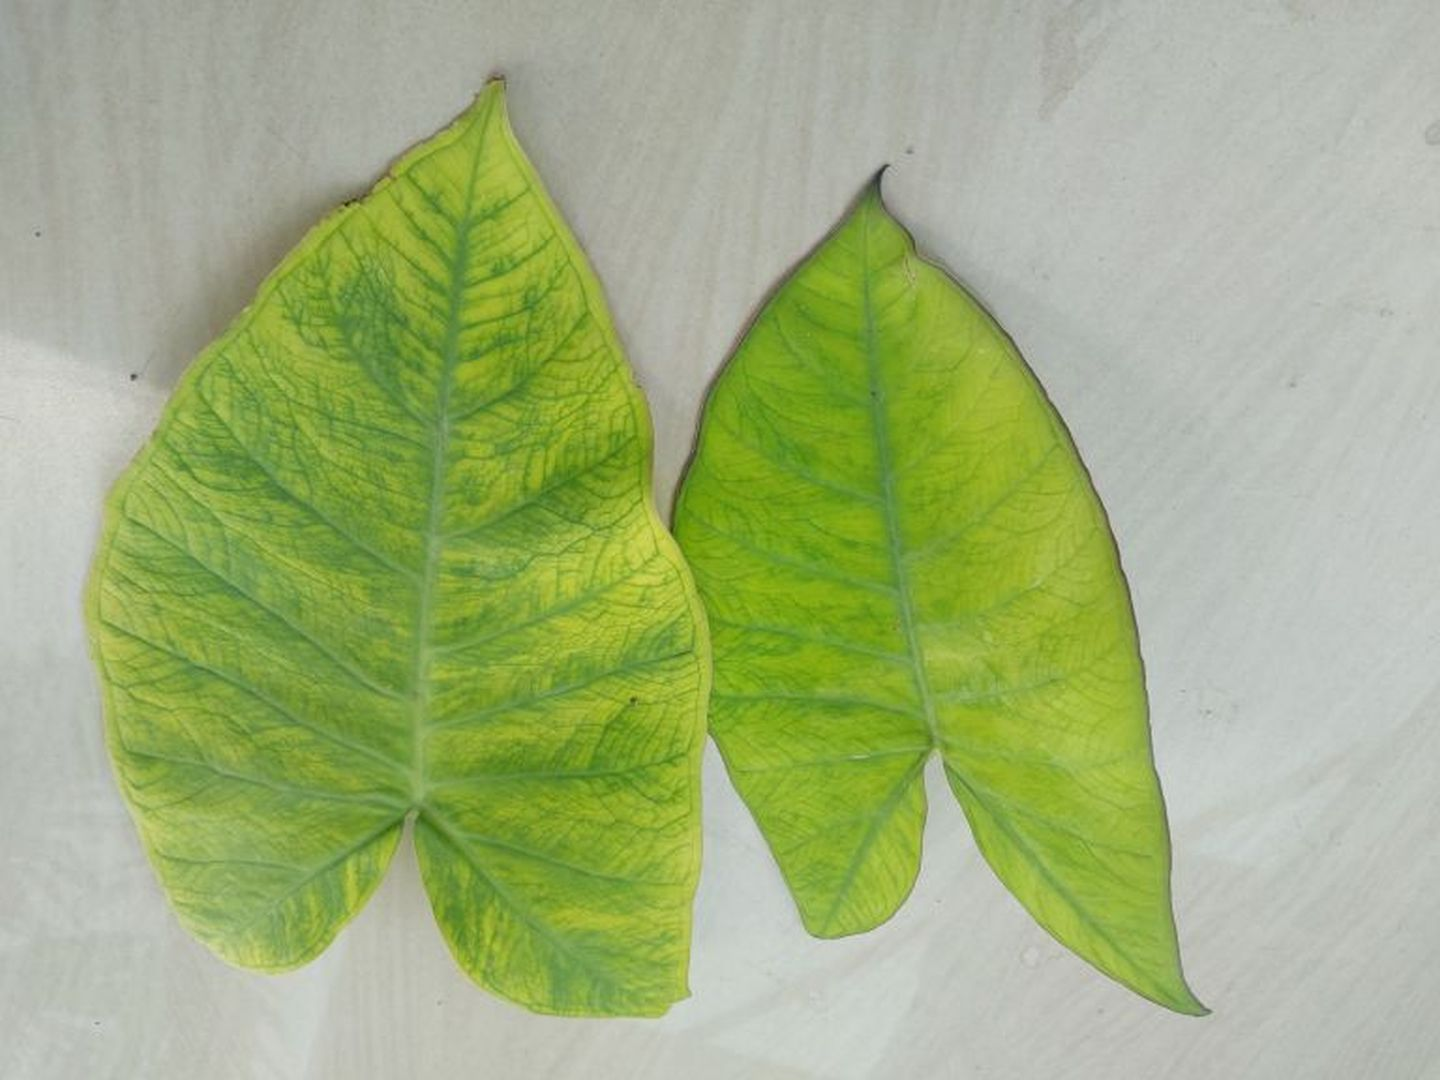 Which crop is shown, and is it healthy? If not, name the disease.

taro, mosaic
